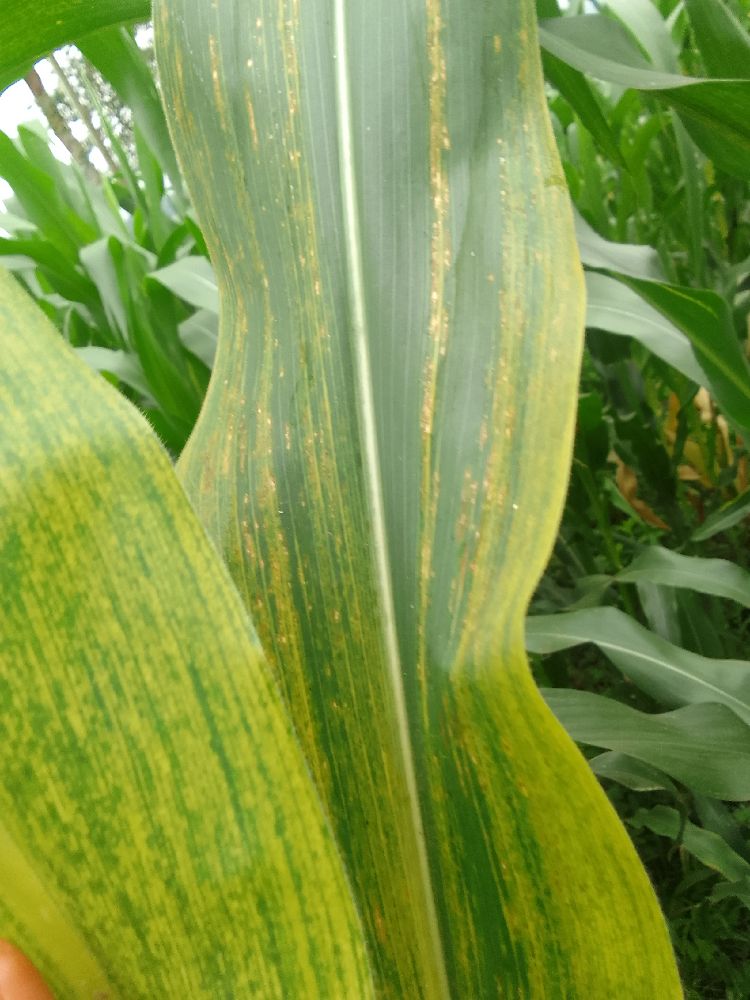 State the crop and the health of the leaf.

maize, maize lethal necrosis
